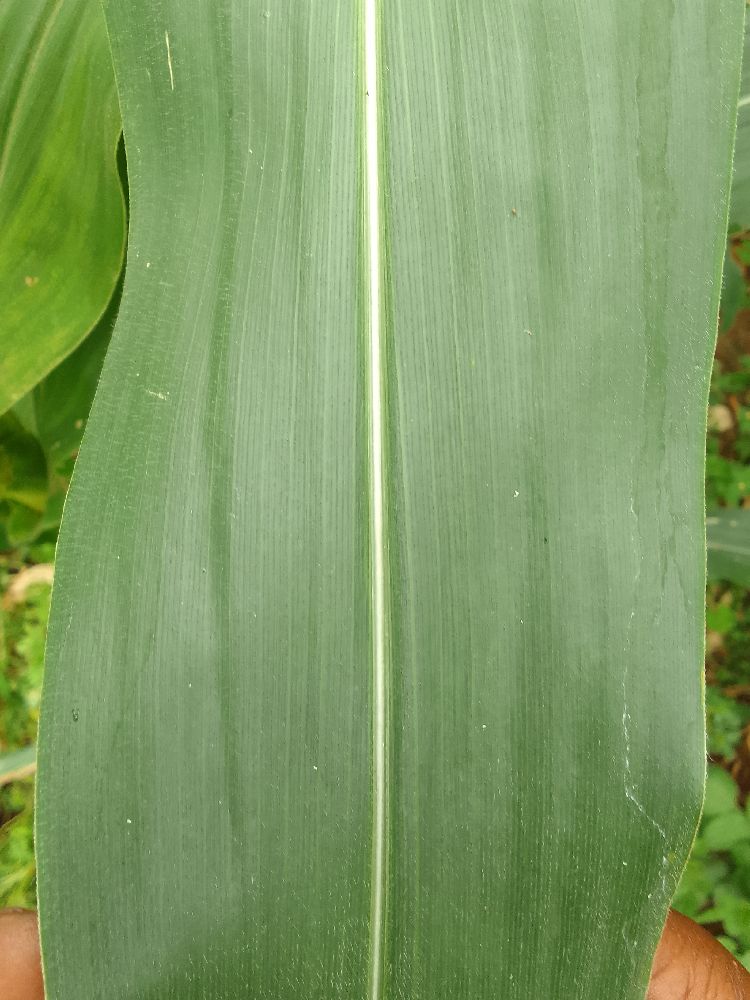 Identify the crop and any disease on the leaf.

maize, healthy
